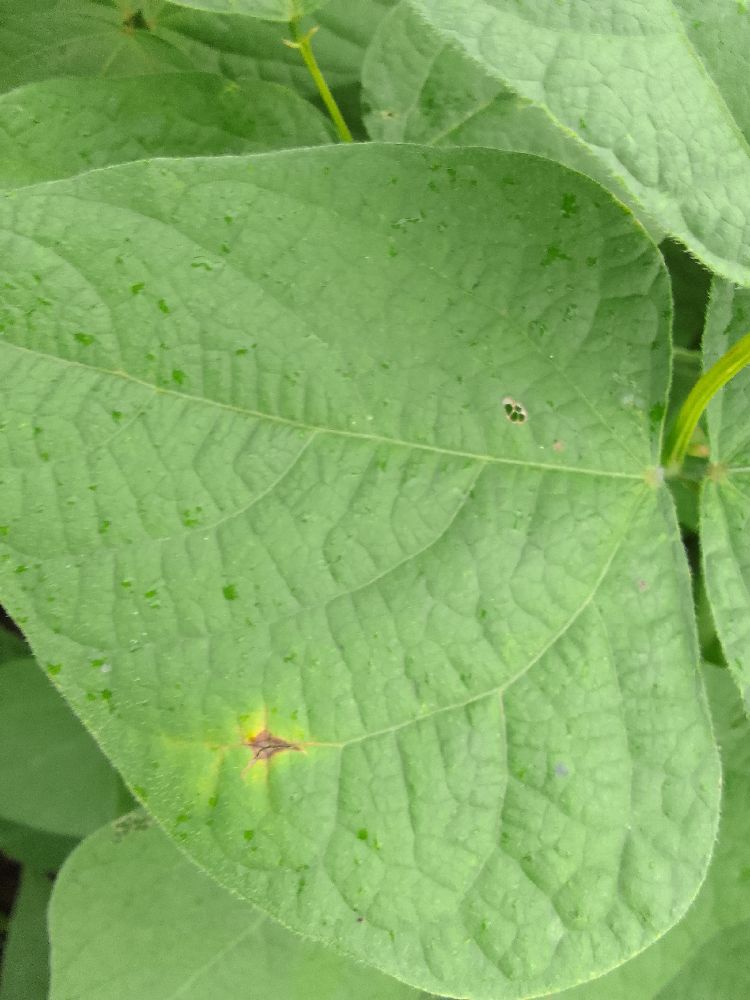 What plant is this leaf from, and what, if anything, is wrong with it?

common bean, healthy
